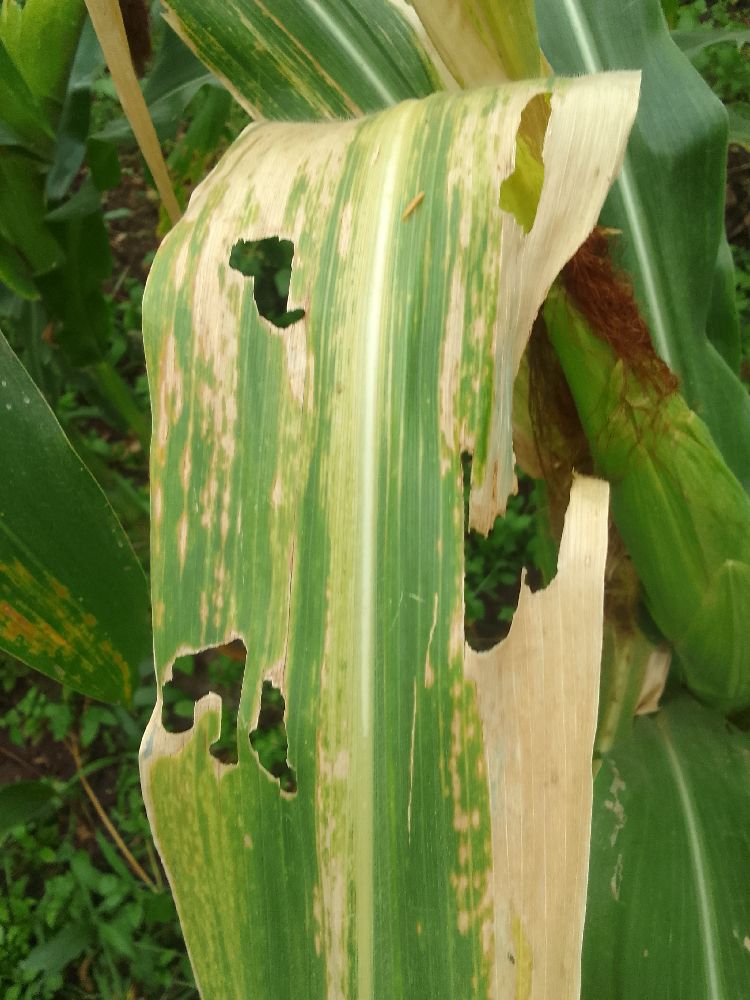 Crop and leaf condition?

maize, maize lethal necrosis
